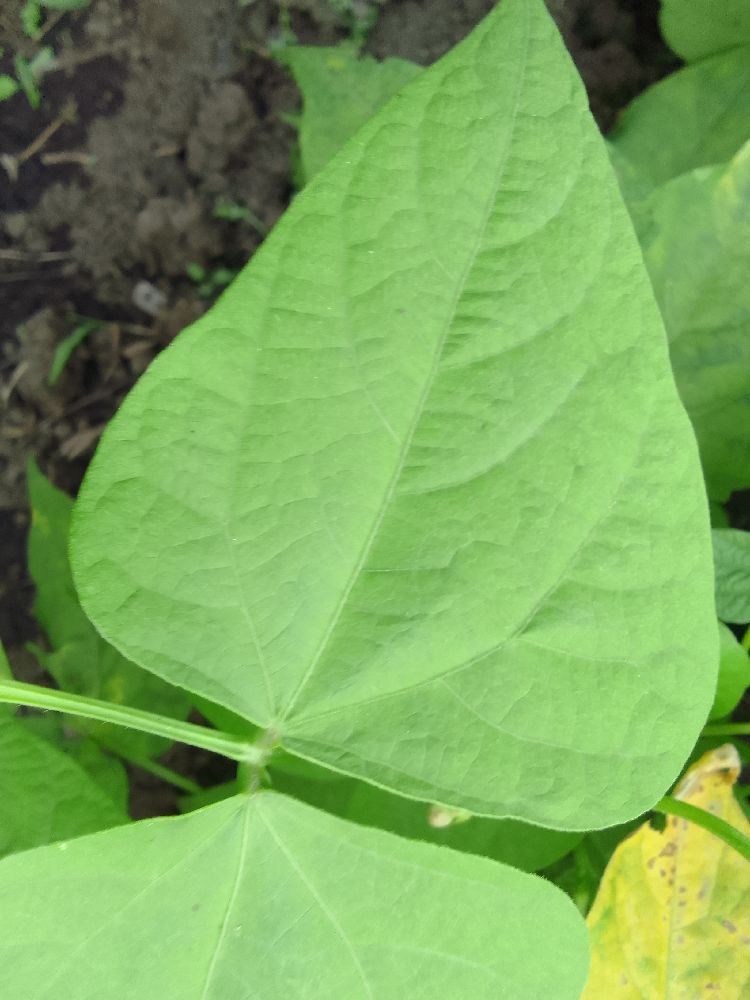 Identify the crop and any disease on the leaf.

common bean, healthy
